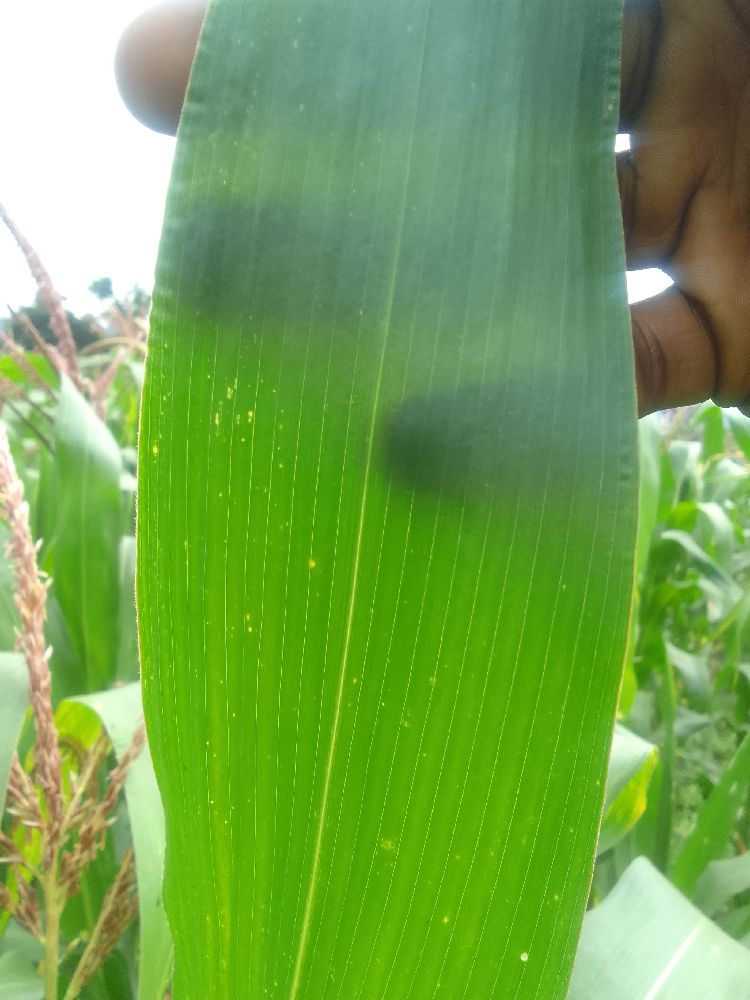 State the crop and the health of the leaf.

maize, healthy
